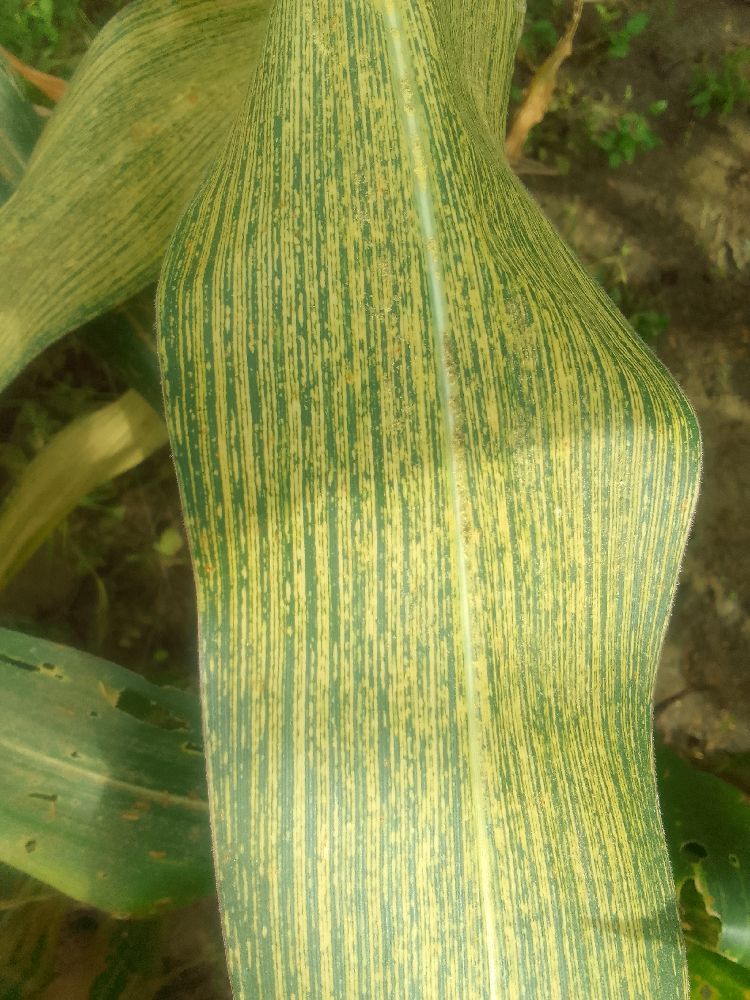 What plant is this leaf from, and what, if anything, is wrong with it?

maize, maize streak virus
